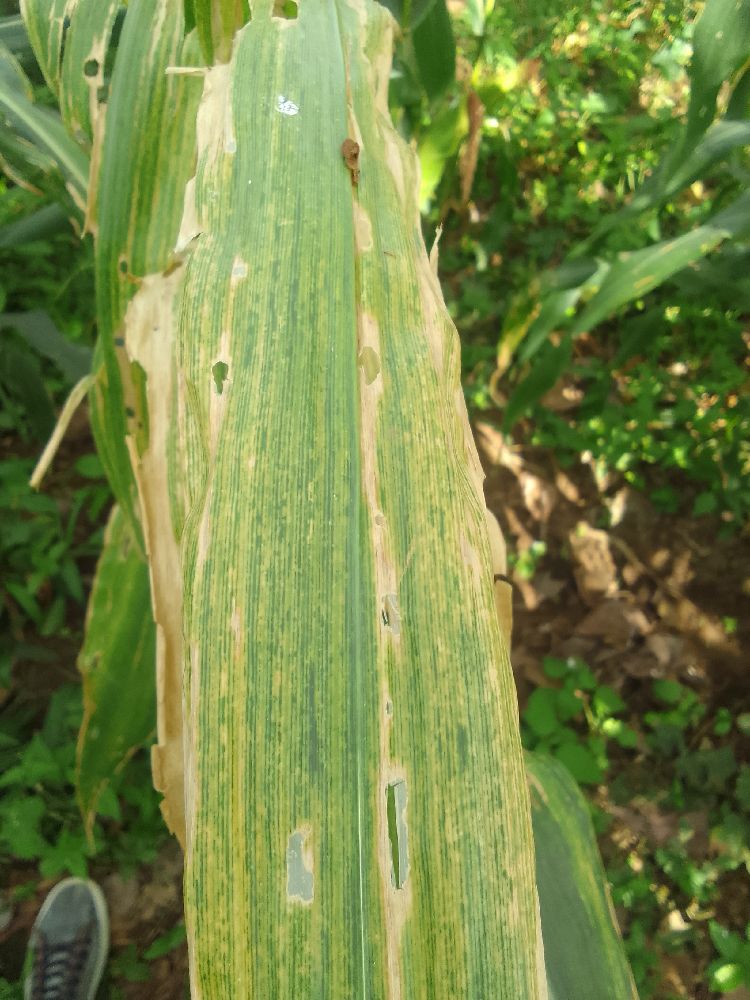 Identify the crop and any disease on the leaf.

maize, maize lethal necrosis
